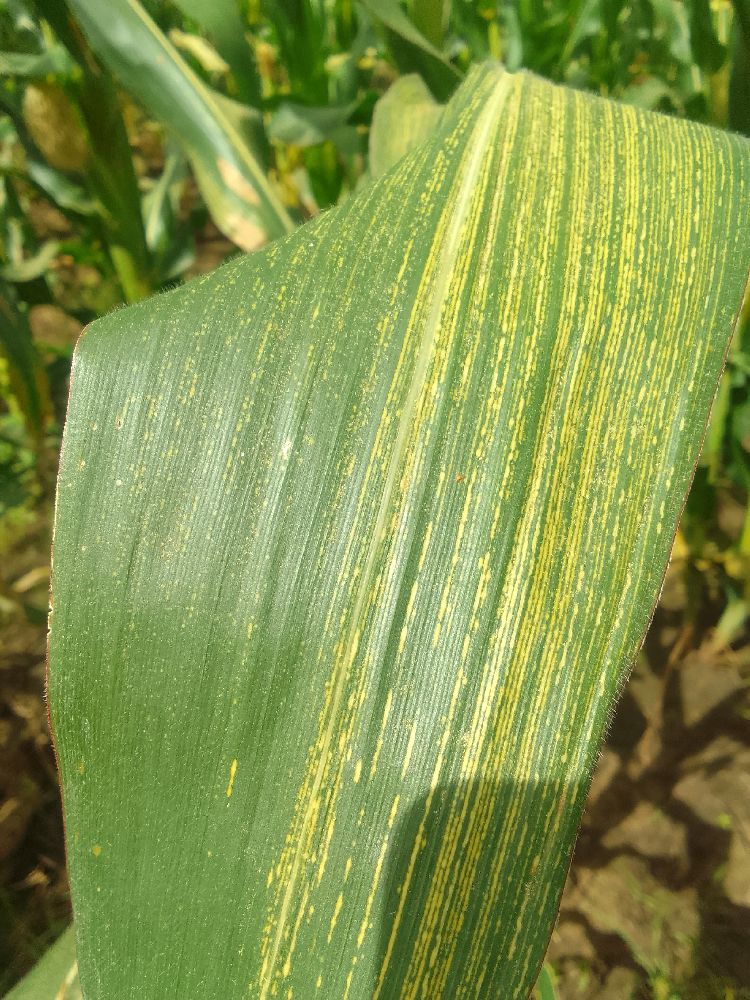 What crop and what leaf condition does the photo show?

maize, maize streak virus
